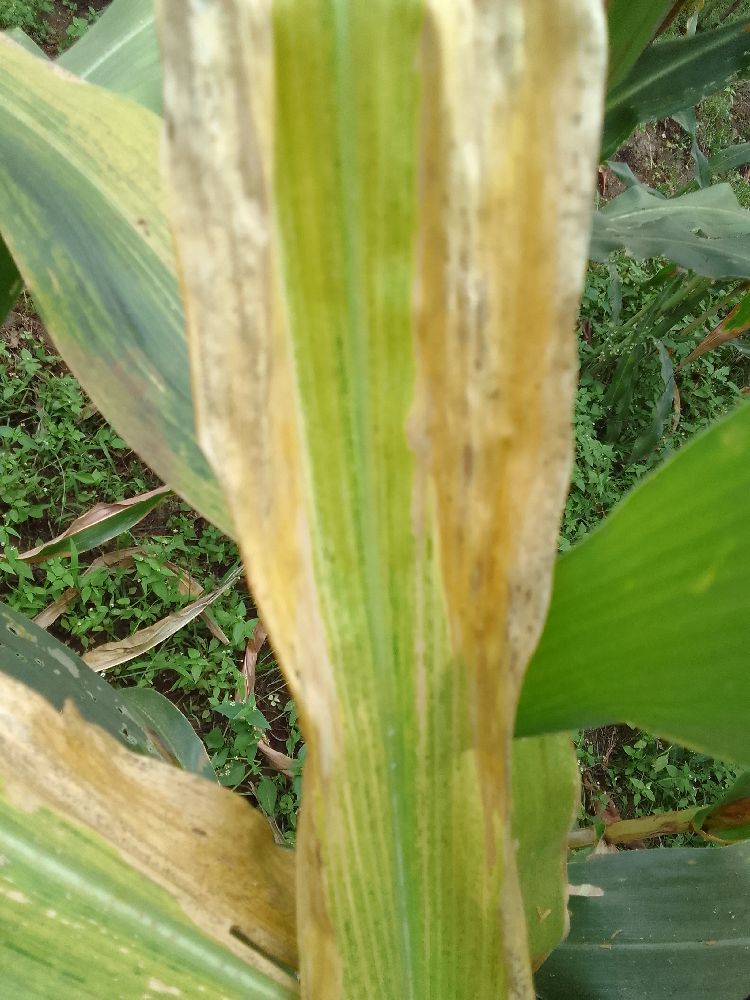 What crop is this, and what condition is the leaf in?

maize, maize lethal necrosis
